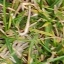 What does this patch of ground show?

grass
